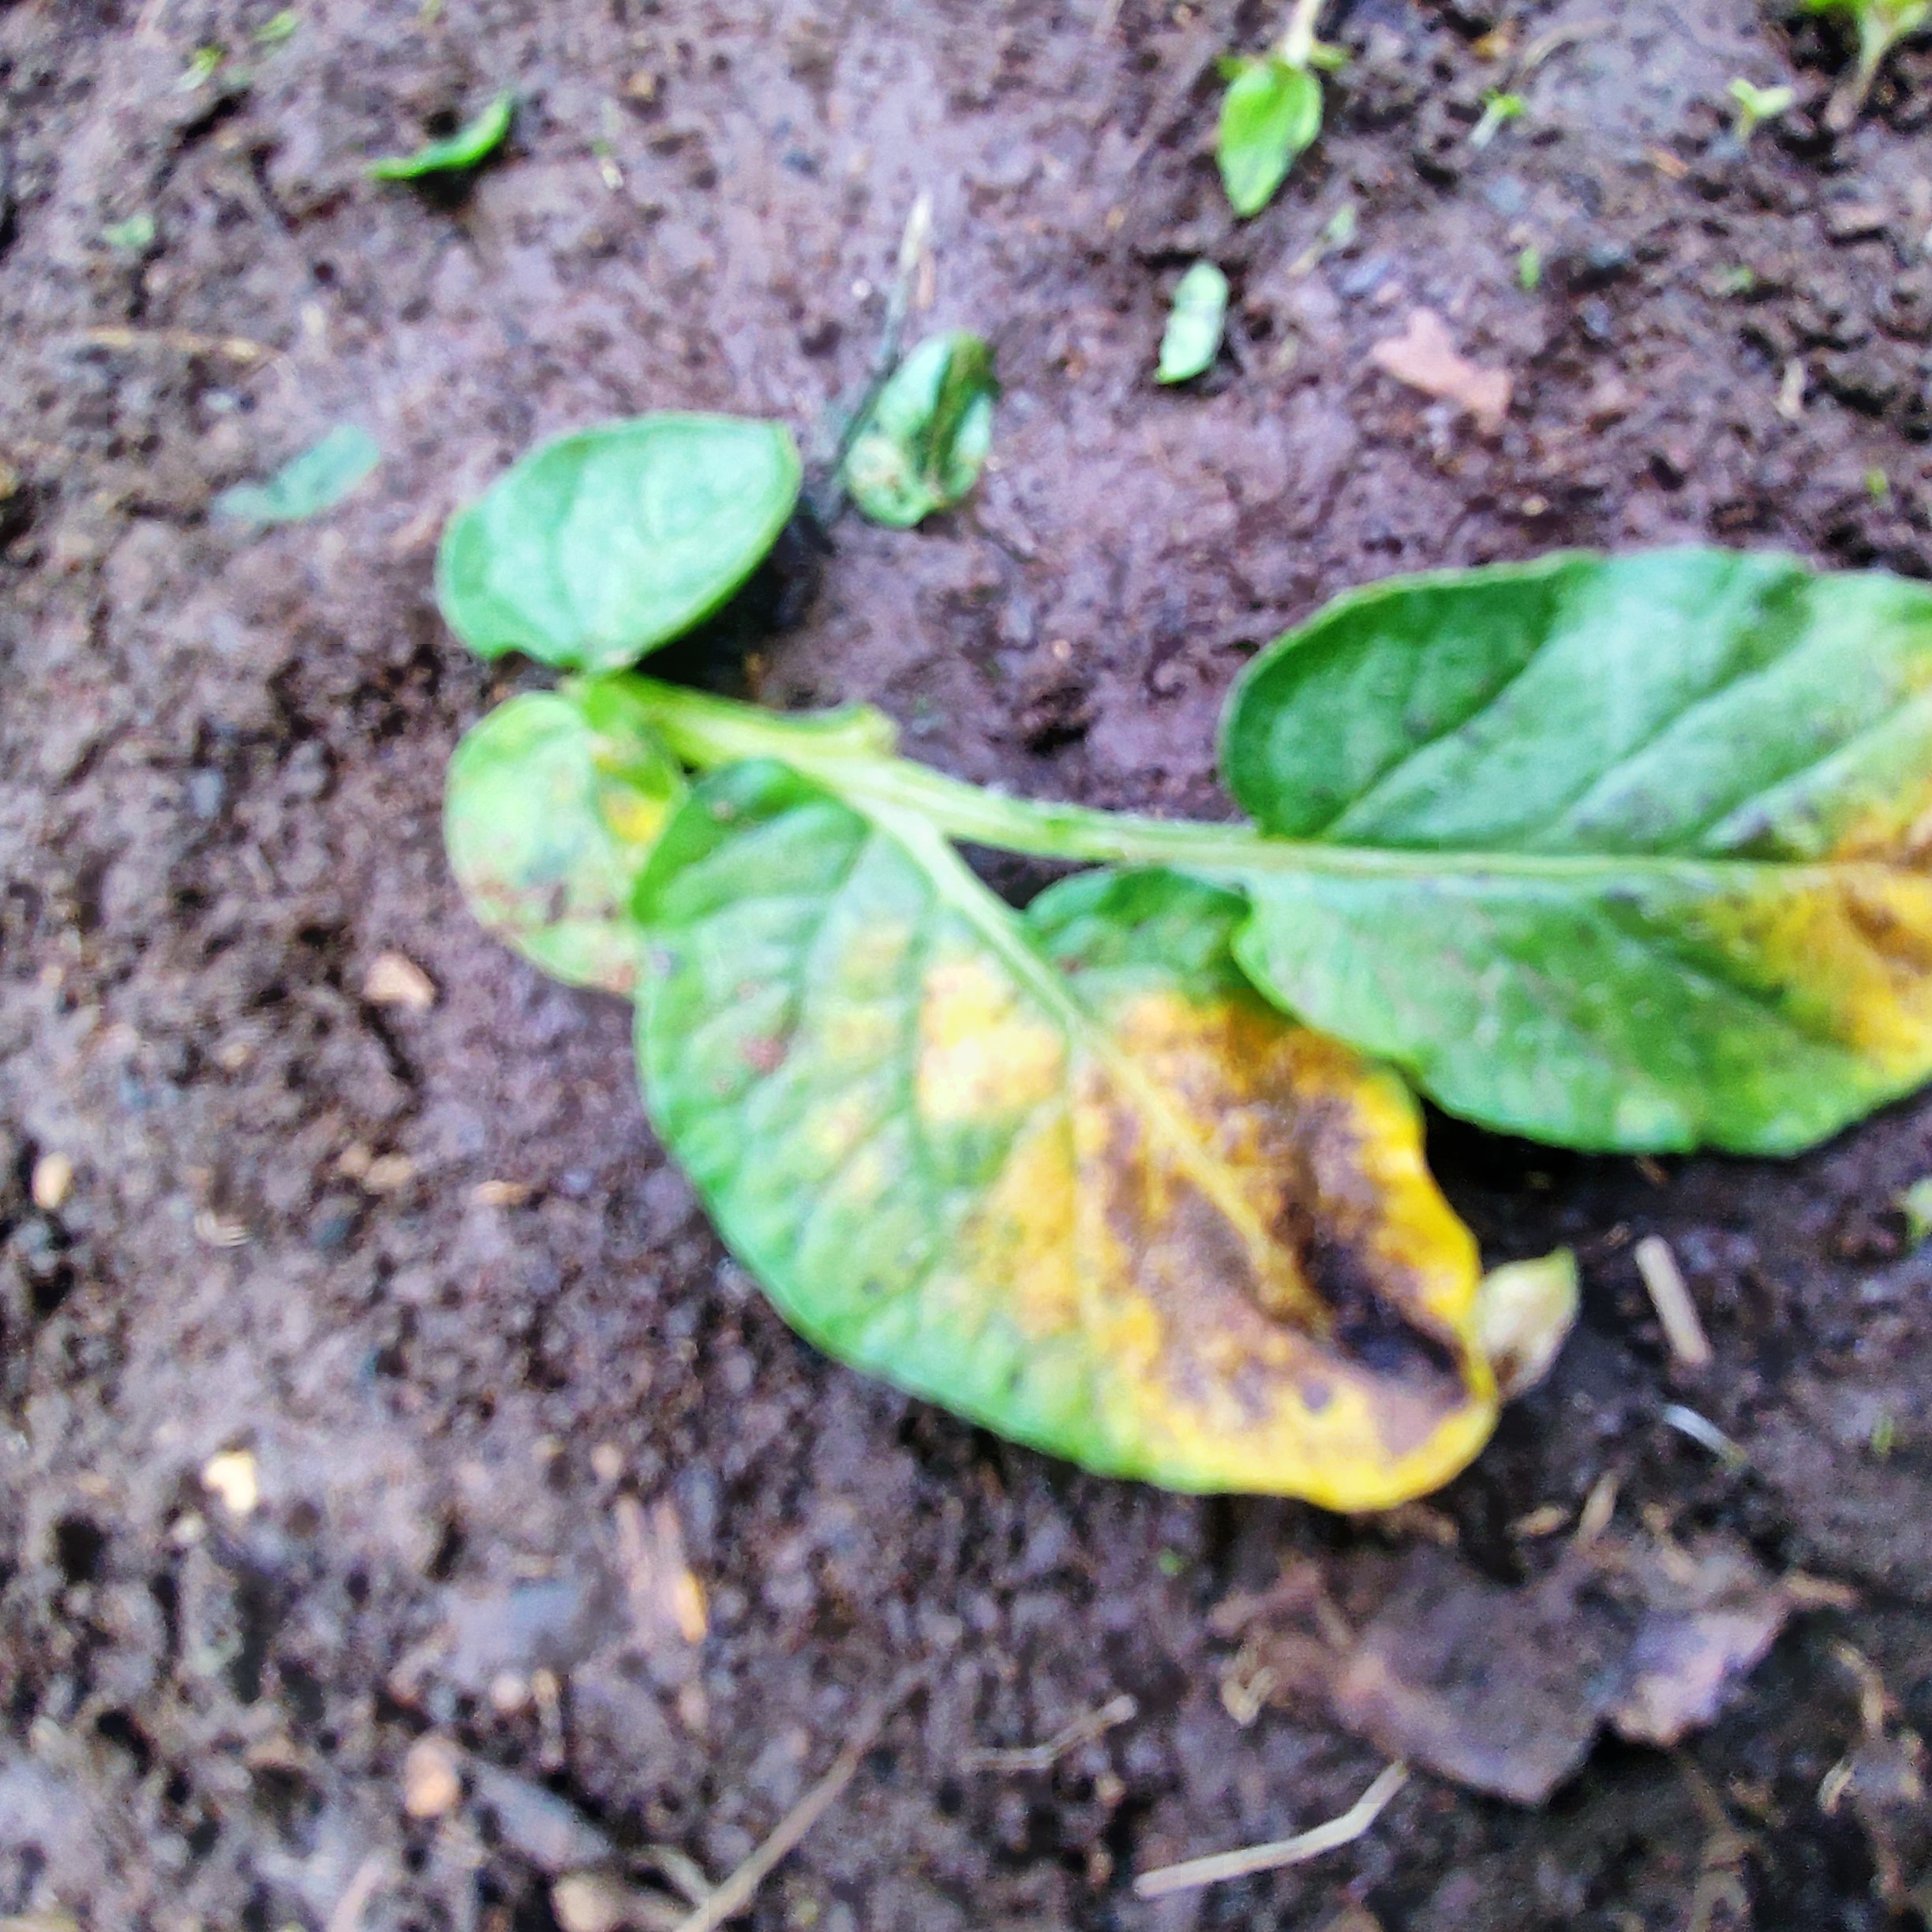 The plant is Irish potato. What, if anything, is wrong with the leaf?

late blight
